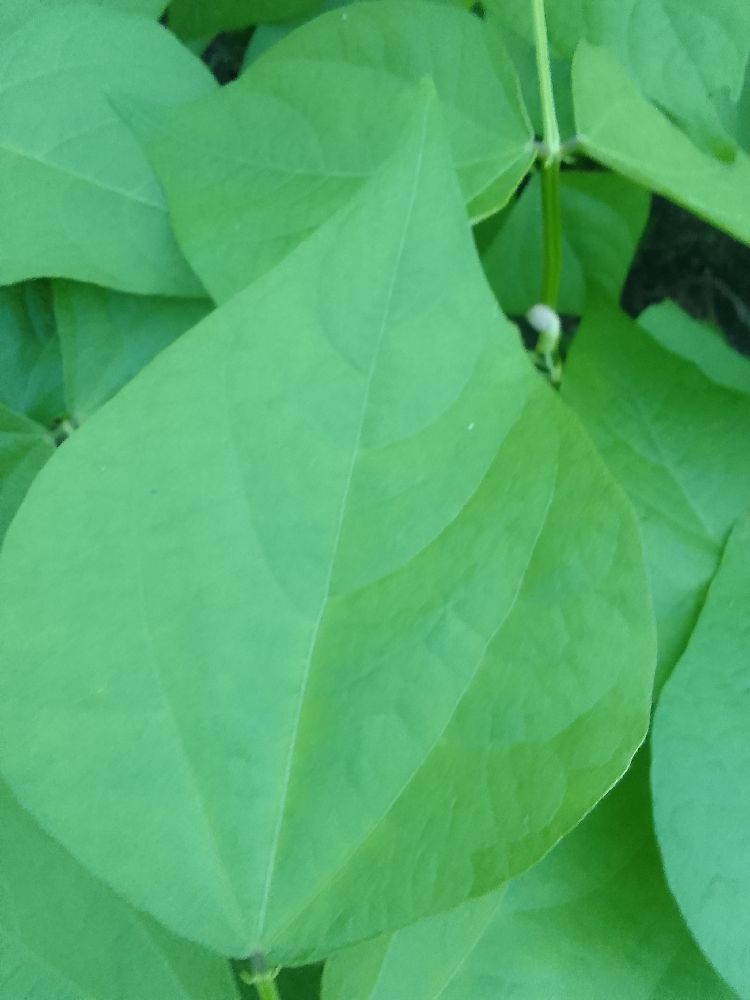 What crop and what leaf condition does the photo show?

common bean, healthy
